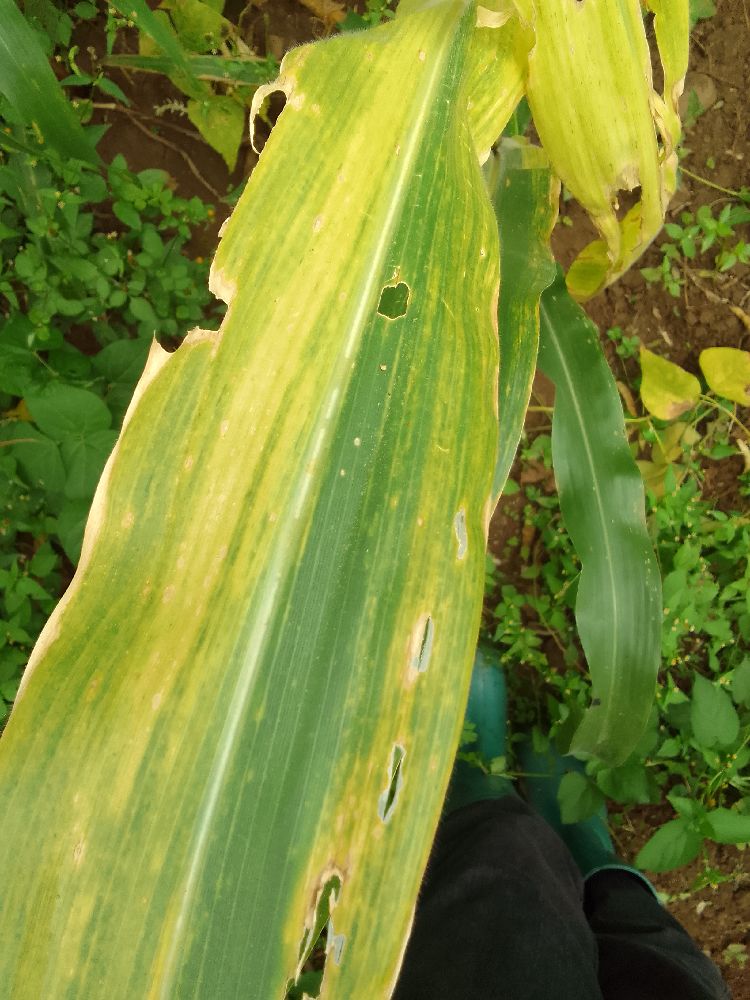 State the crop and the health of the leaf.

maize, maize lethal necrosis
